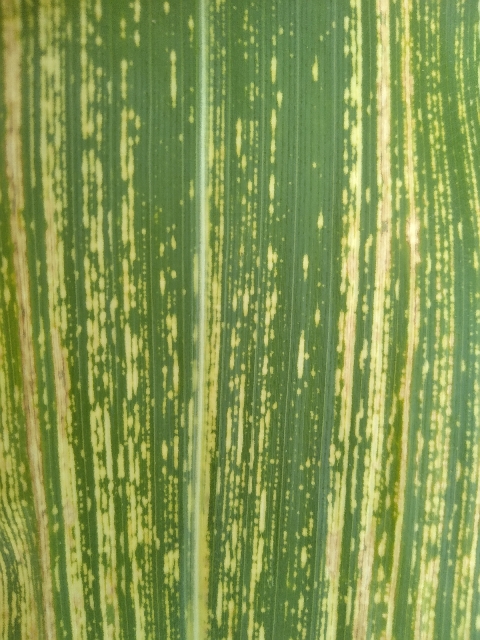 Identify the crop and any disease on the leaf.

maize, maize streak virus
